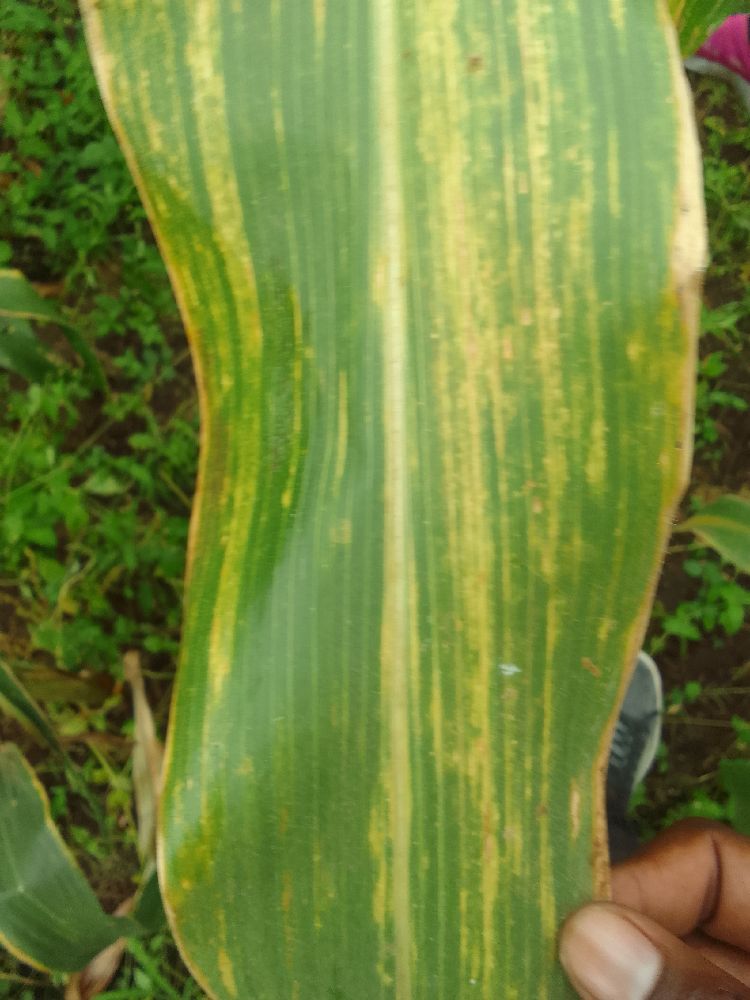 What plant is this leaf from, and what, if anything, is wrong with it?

maize, maize lethal necrosis
